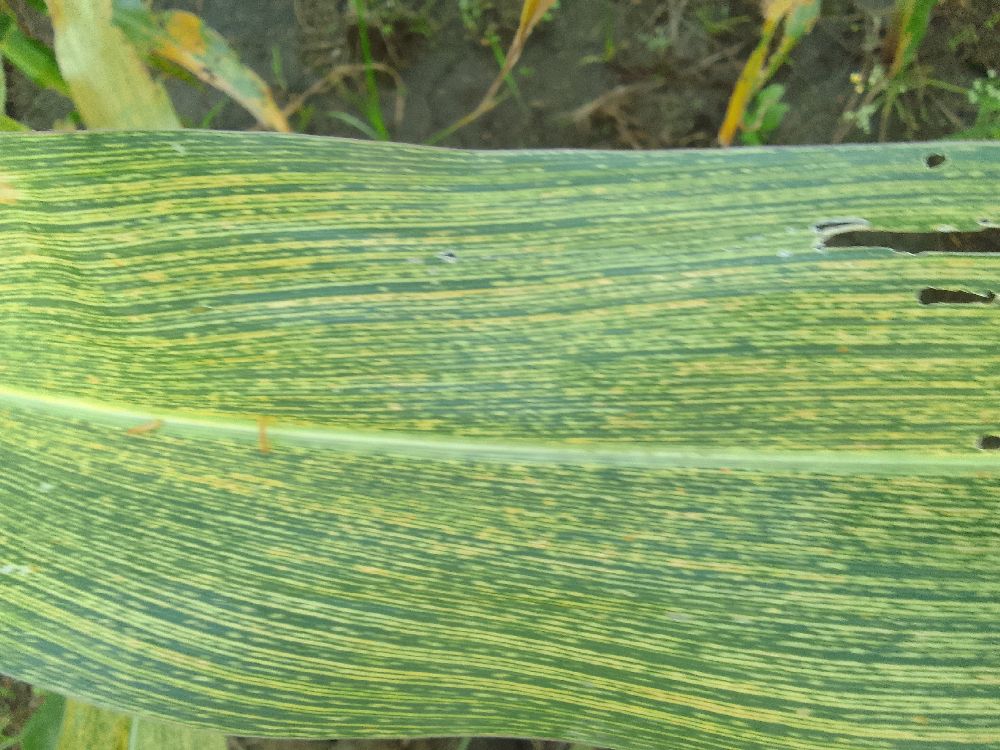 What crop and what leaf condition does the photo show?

maize, maize streak virus
